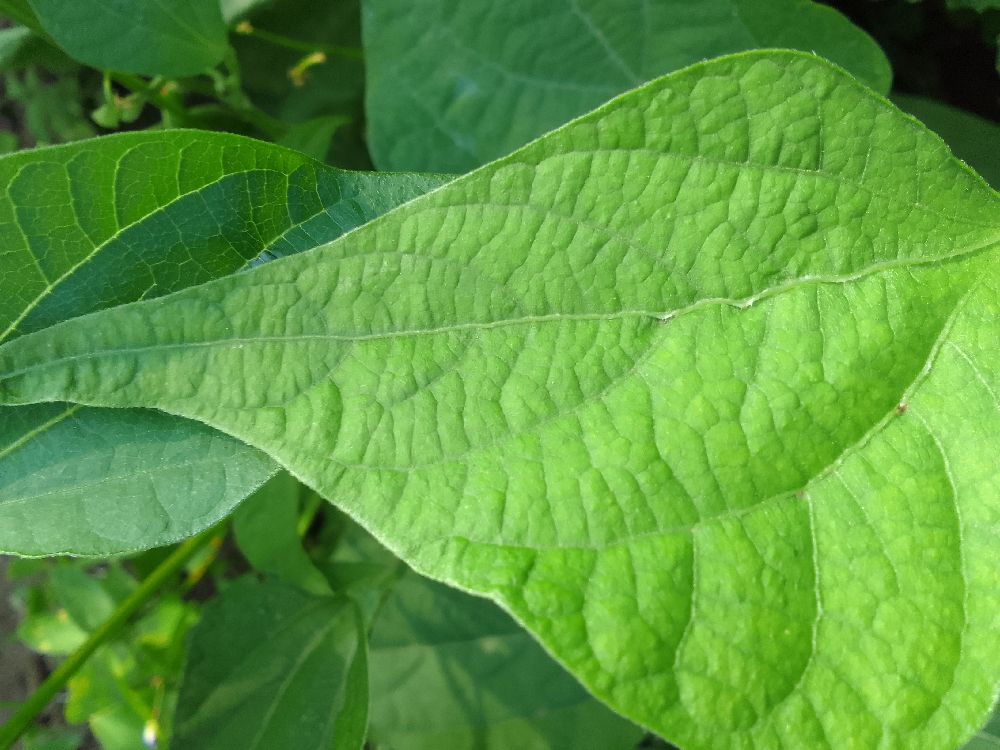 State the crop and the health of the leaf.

common bean, healthy
